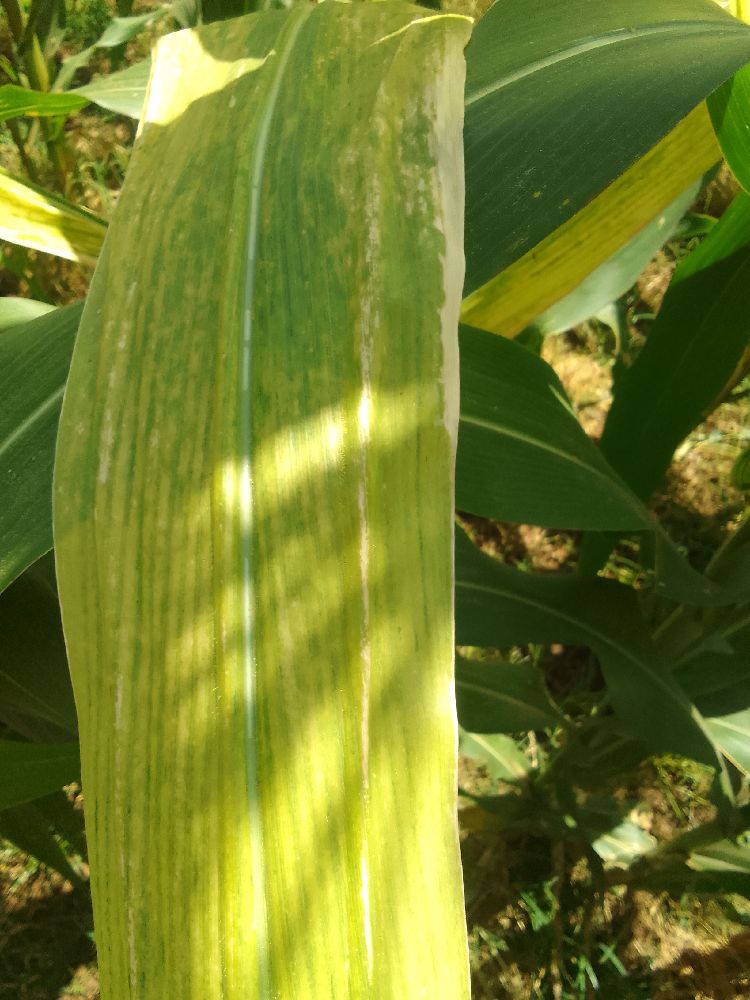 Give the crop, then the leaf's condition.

maize, maize lethal necrosis
